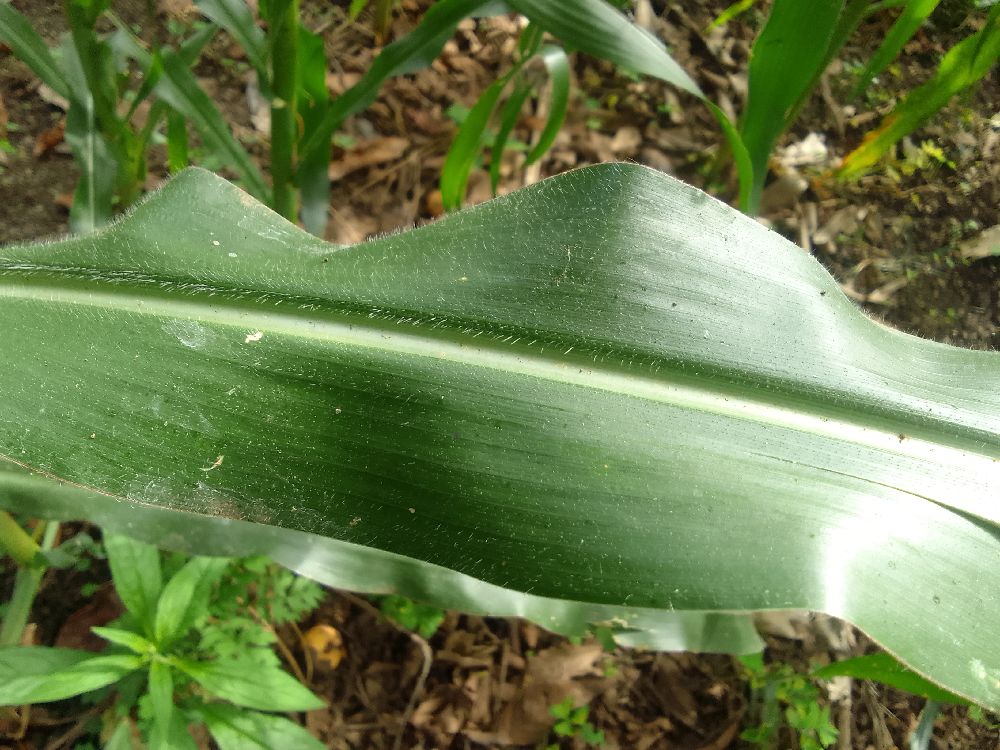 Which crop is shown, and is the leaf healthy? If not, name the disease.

maize, healthy
